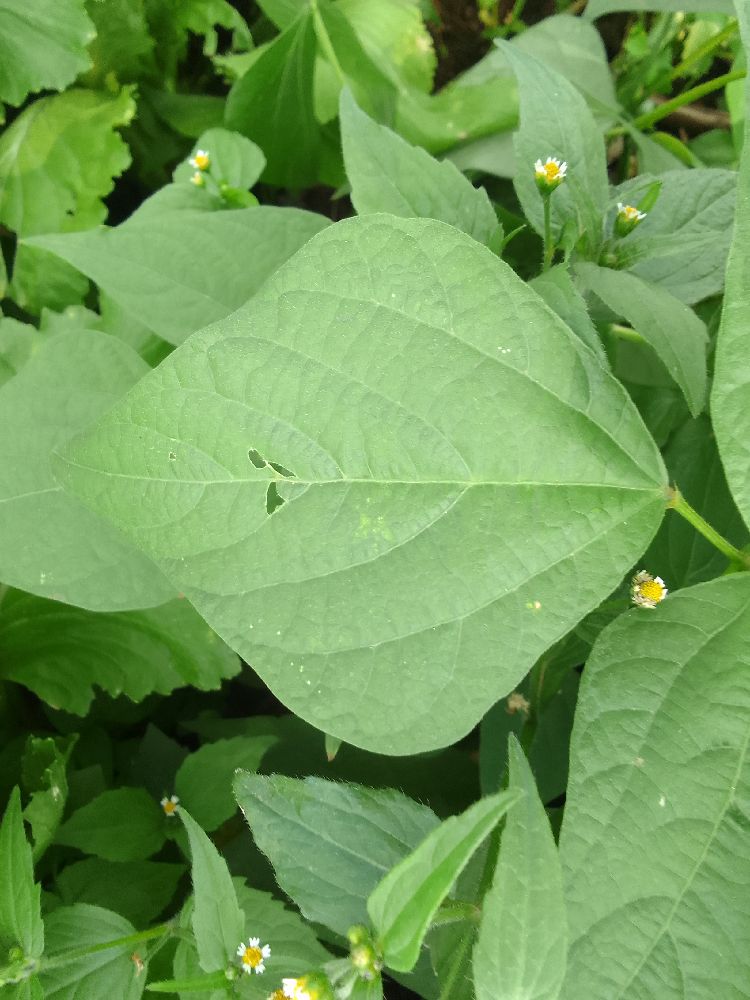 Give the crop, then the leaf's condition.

common bean, healthy
